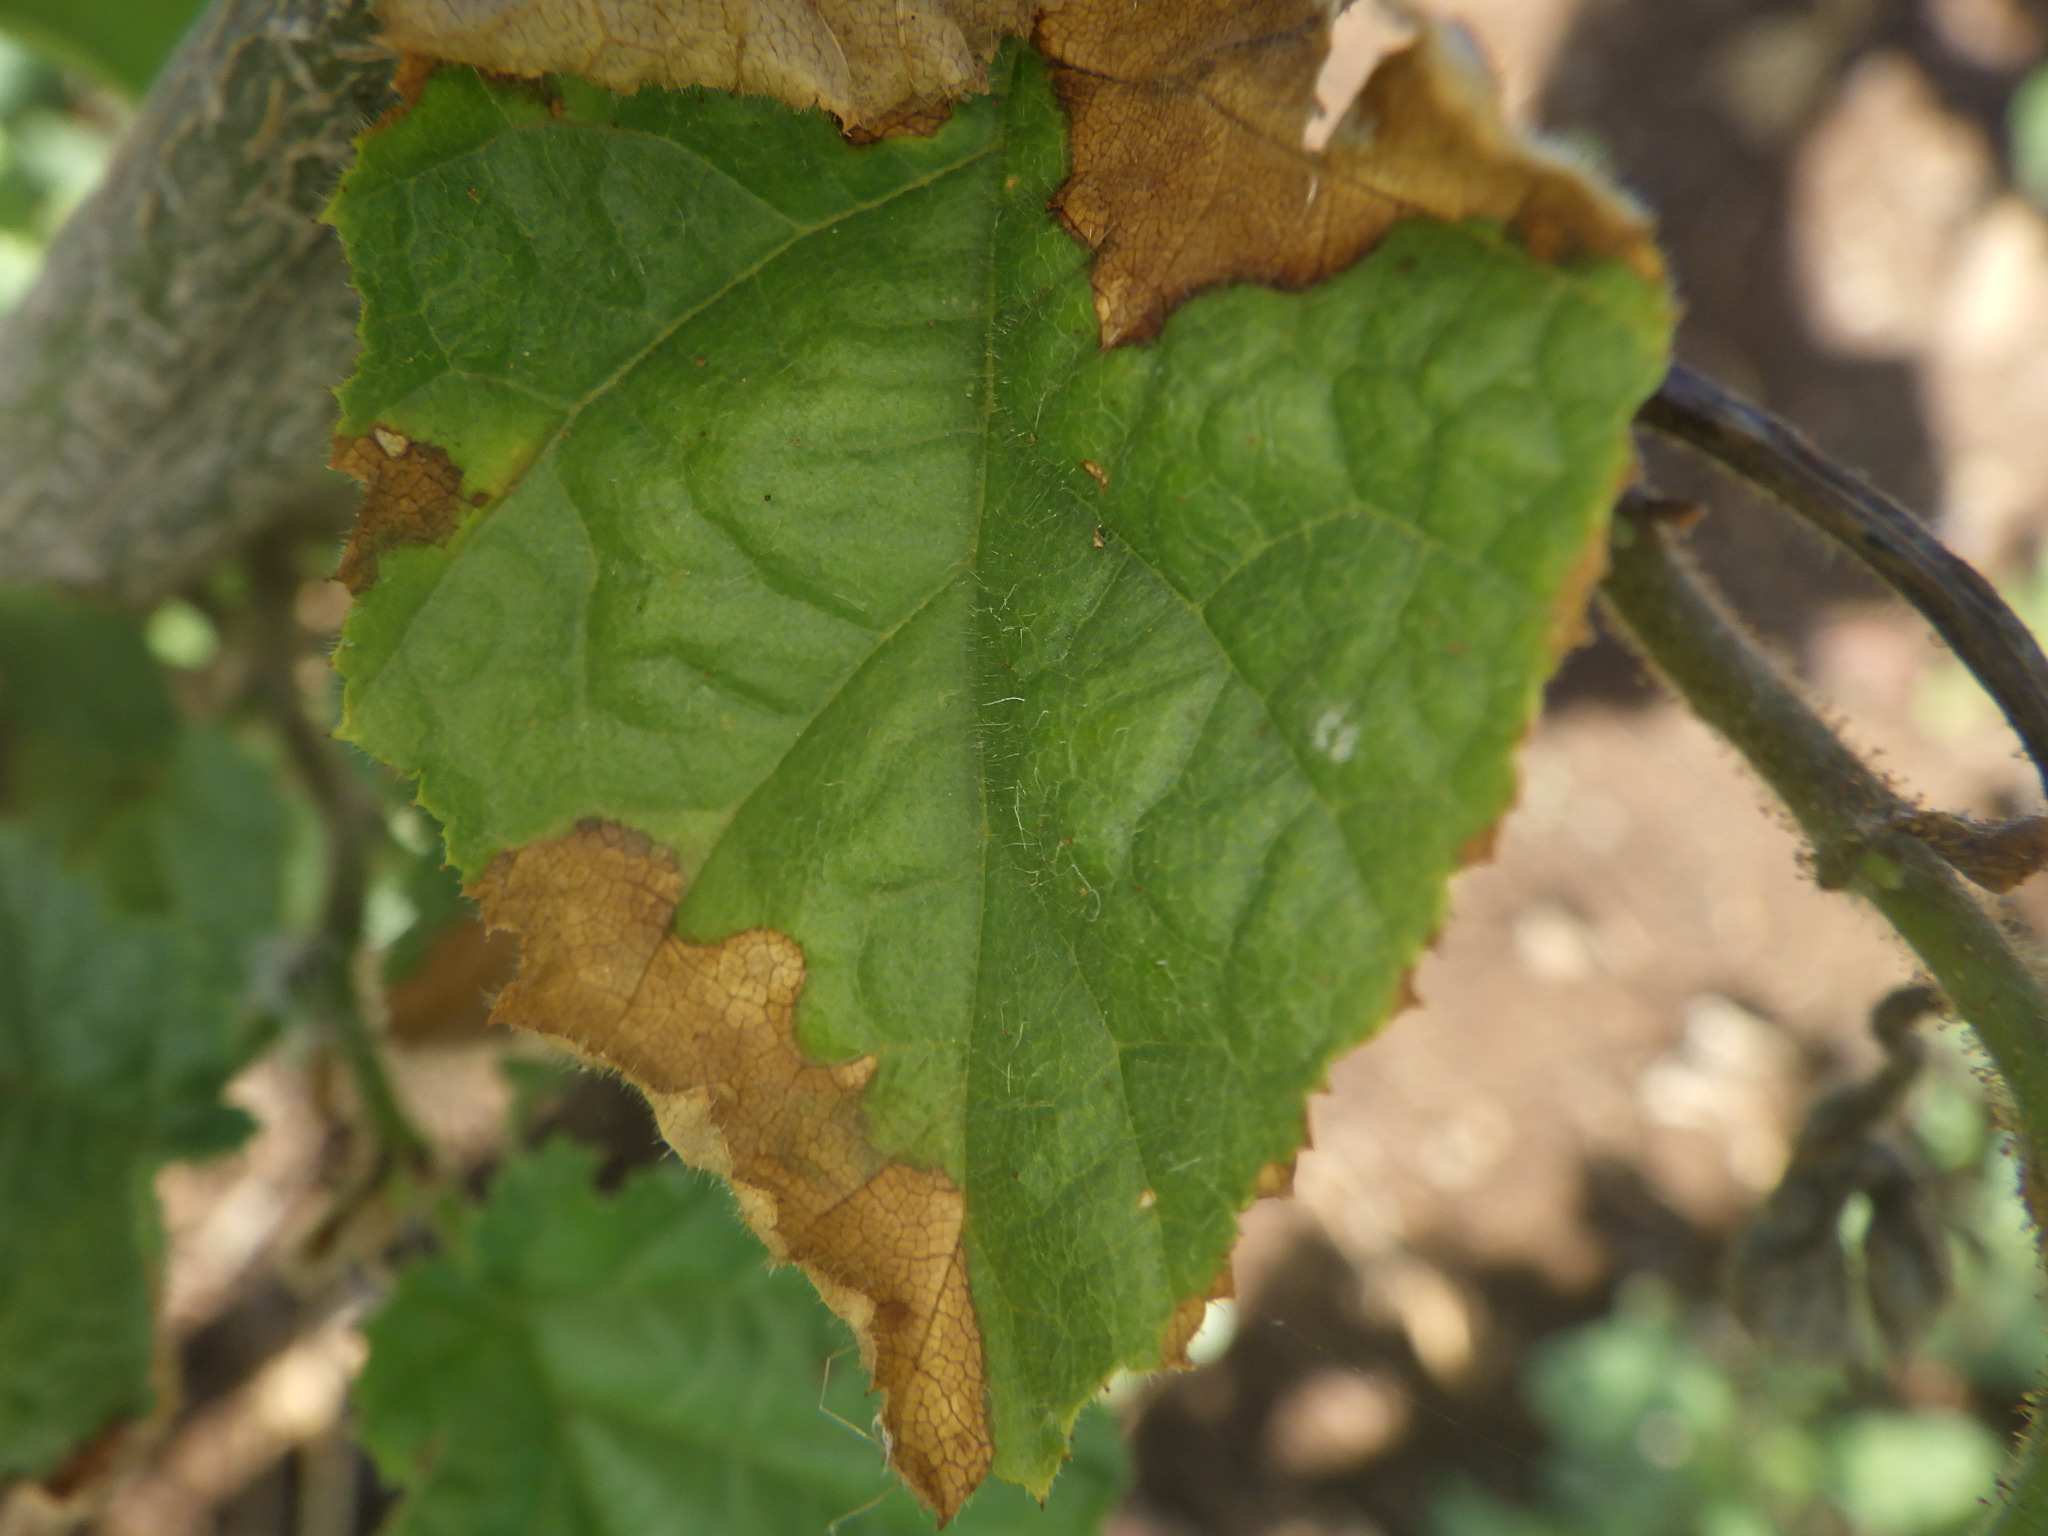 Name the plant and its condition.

hazel, sunburn
